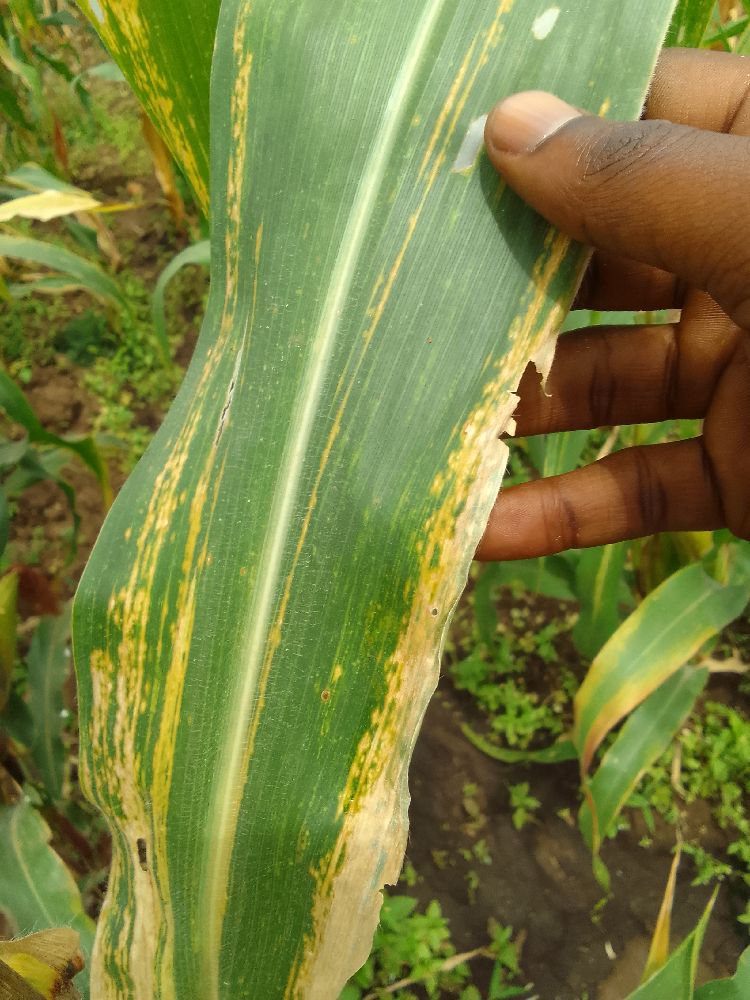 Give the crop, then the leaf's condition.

maize, maize lethal necrosis
